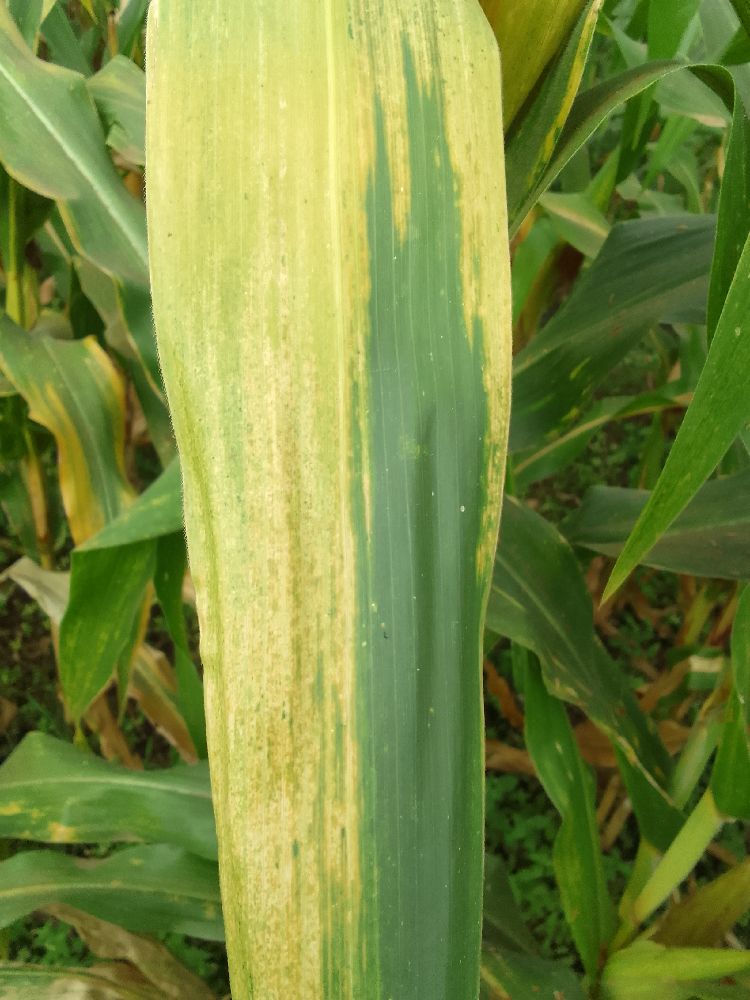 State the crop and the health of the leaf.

maize, maize lethal necrosis
